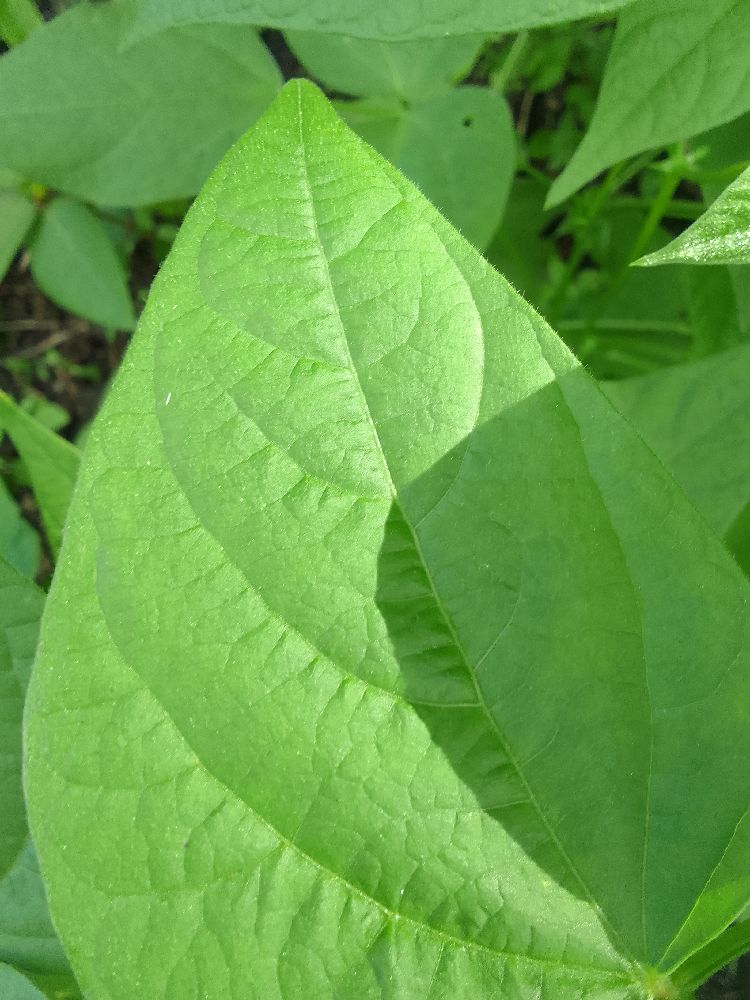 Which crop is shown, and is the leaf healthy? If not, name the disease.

common bean, healthy
